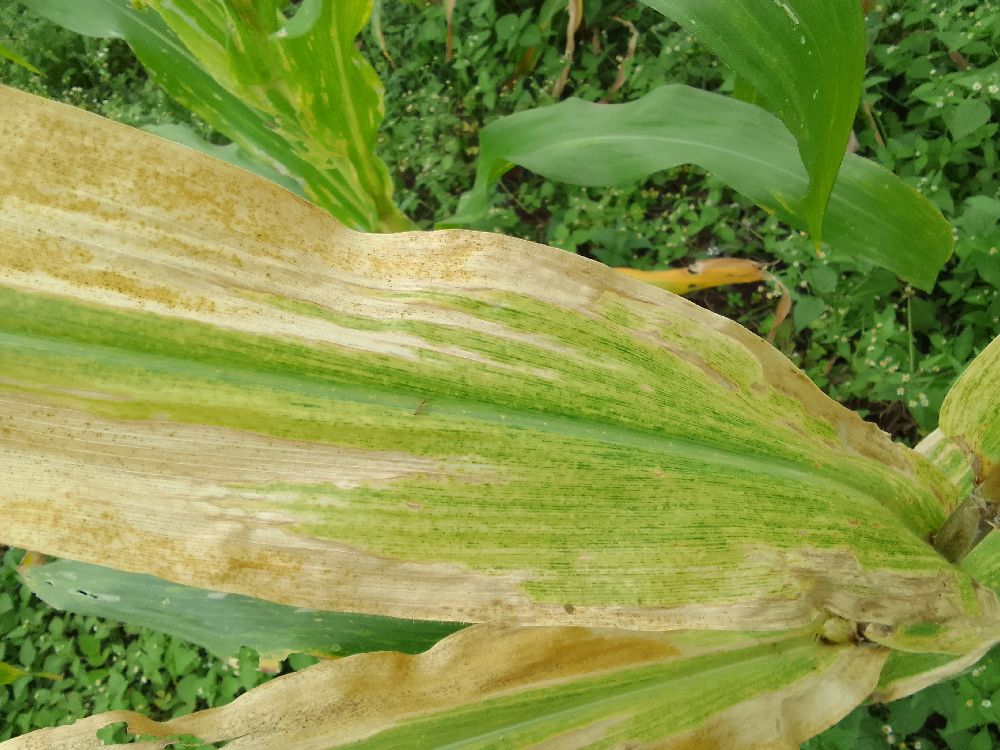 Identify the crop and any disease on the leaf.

maize, maize lethal necrosis
